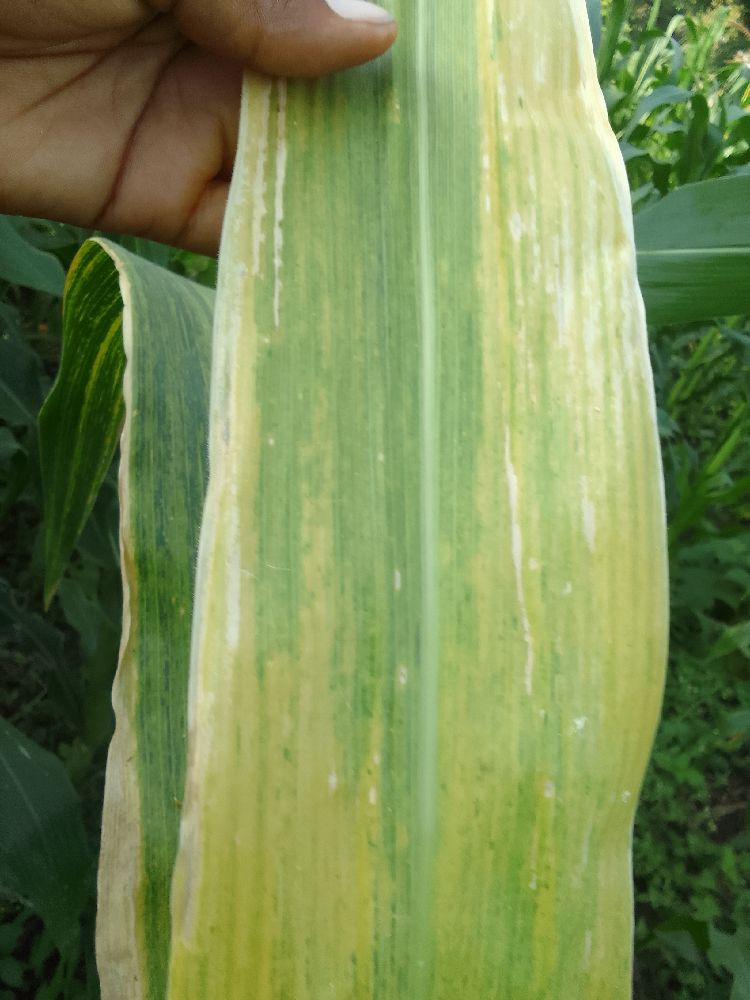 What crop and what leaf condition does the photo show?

maize, maize lethal necrosis
